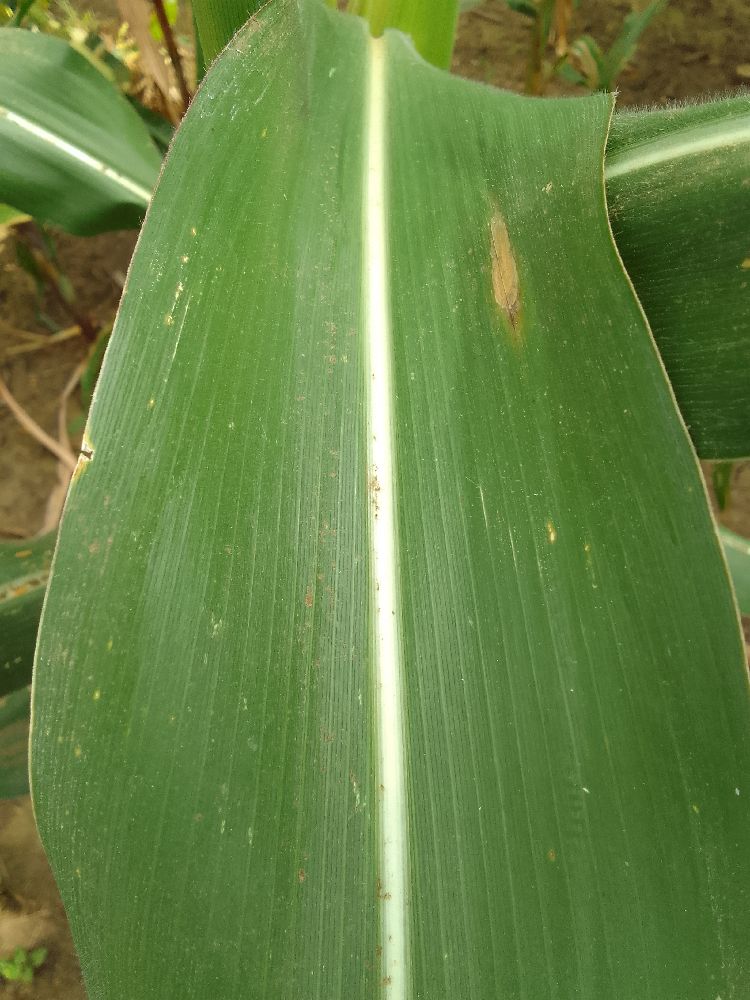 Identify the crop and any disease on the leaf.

maize, healthy
